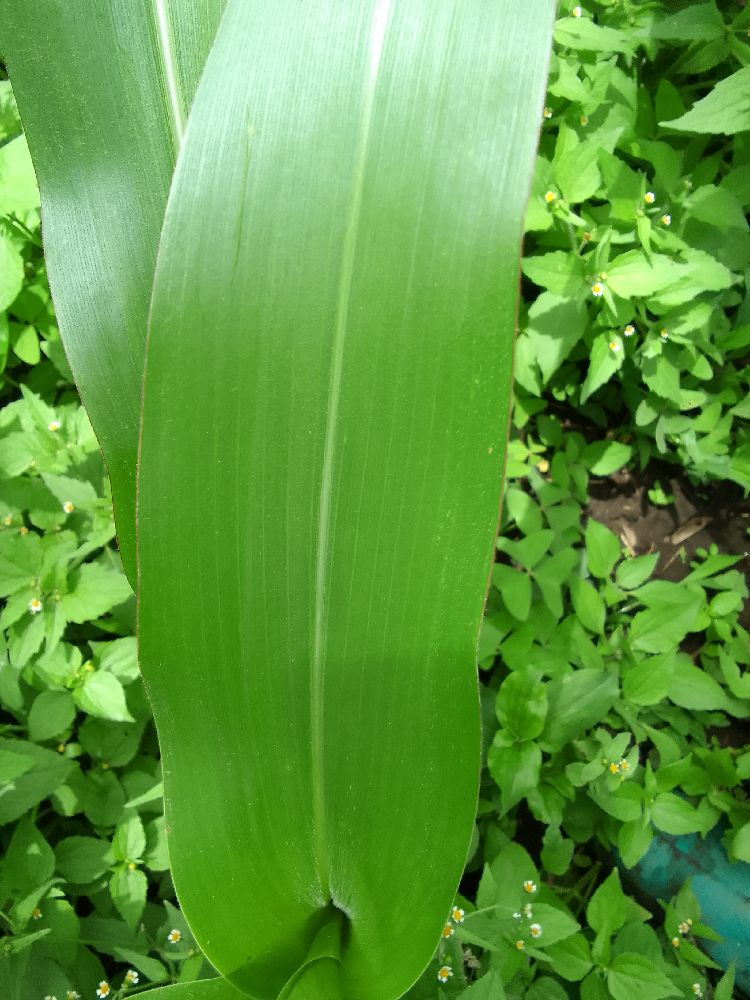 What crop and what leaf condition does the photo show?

maize, healthy
